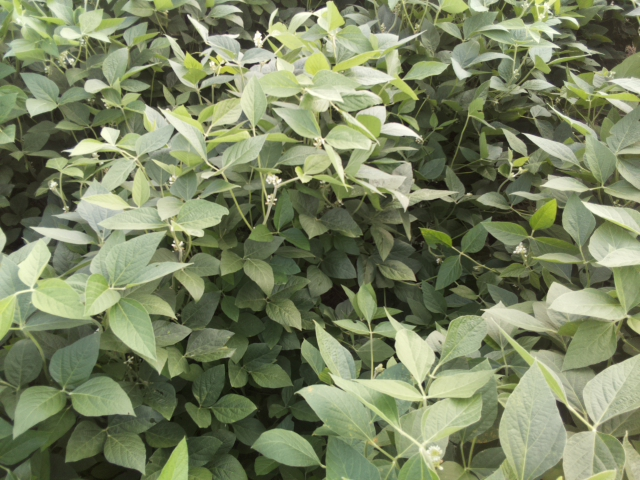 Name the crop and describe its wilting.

soybean, leaves with no wilting
